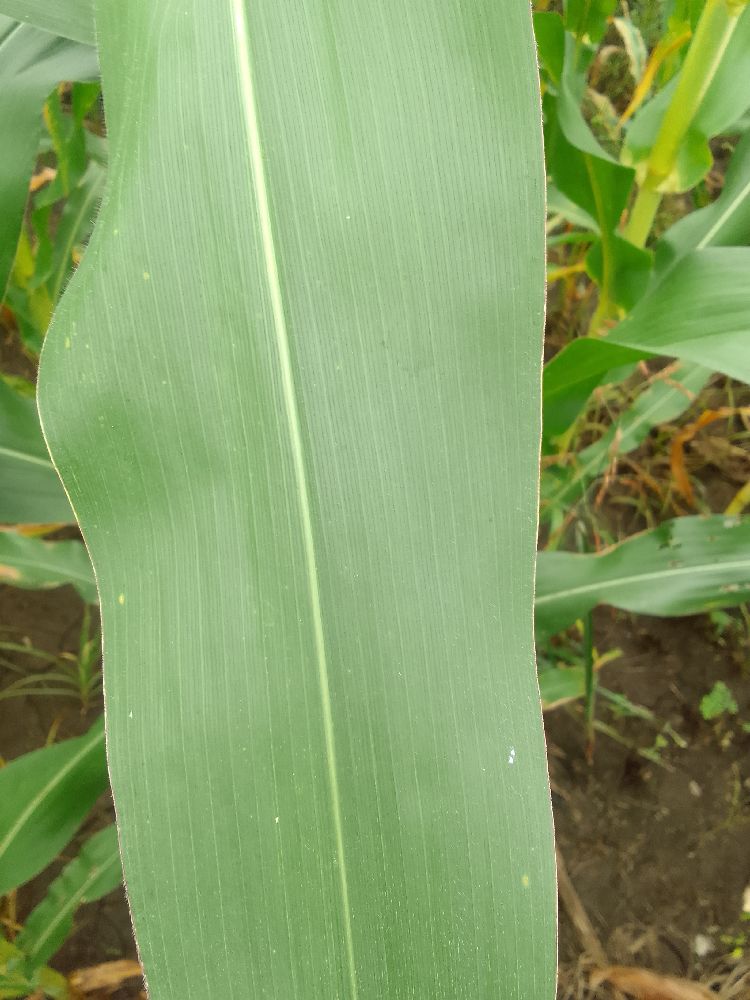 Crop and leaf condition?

maize, healthy
